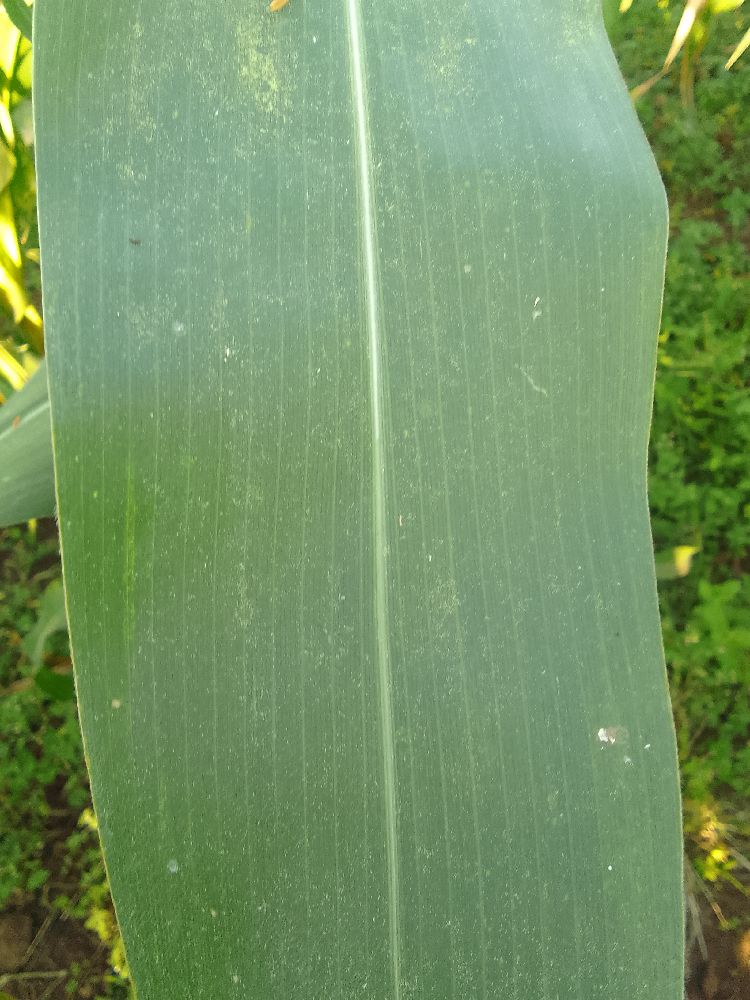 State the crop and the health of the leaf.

maize, healthy
